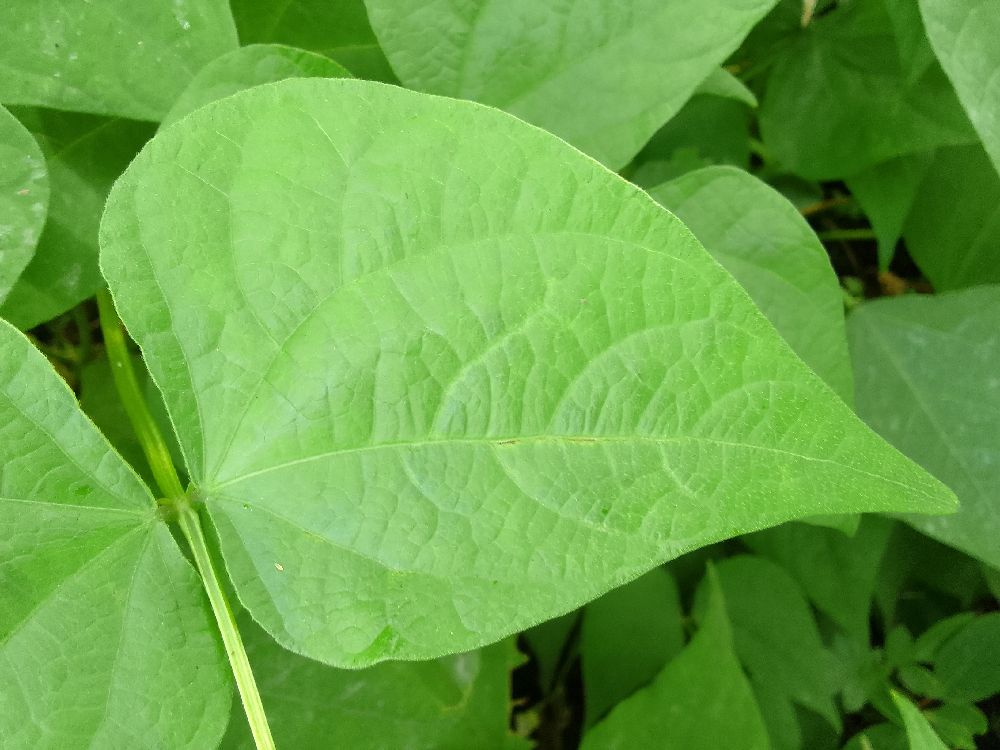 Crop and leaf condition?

common bean, healthy
